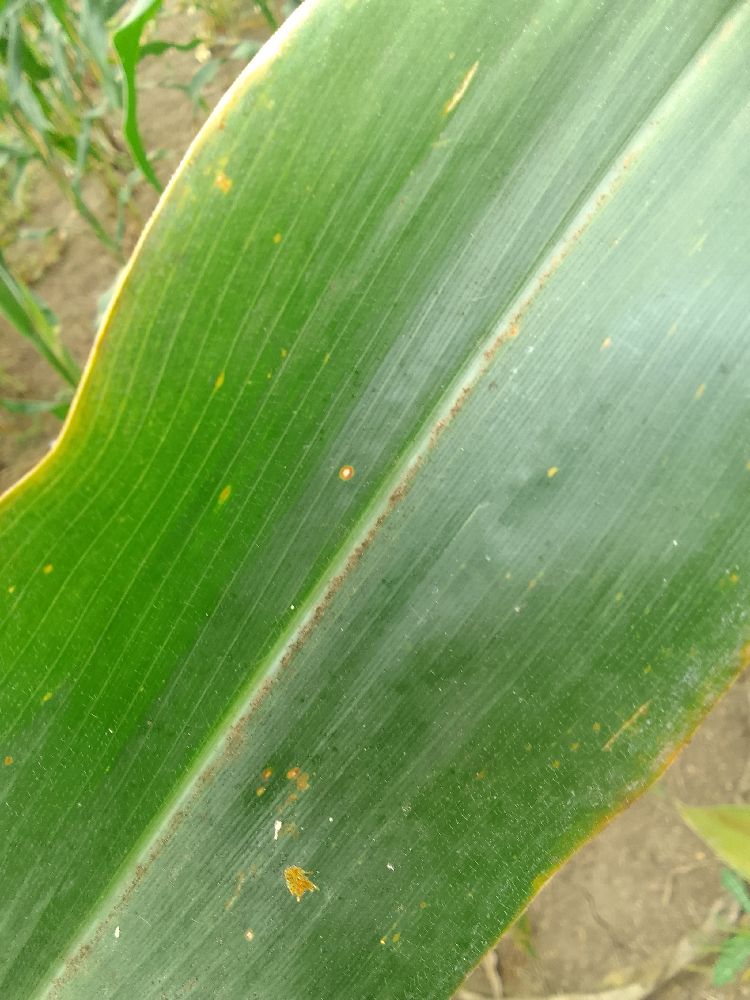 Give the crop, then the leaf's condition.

maize, healthy
